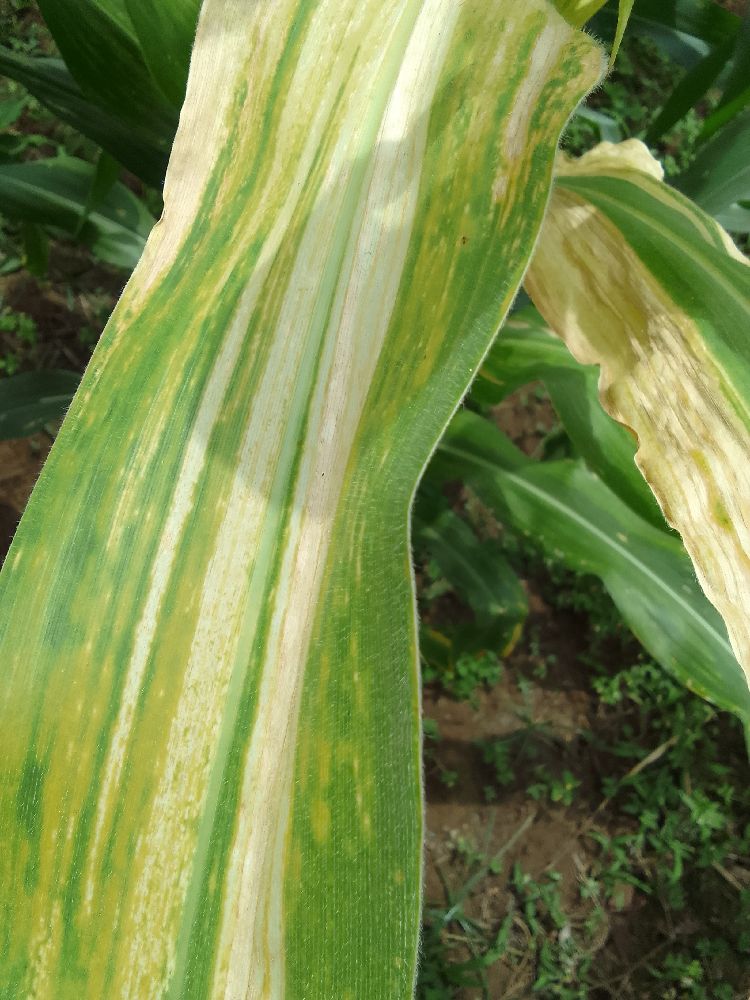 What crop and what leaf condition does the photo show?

maize, maize lethal necrosis
